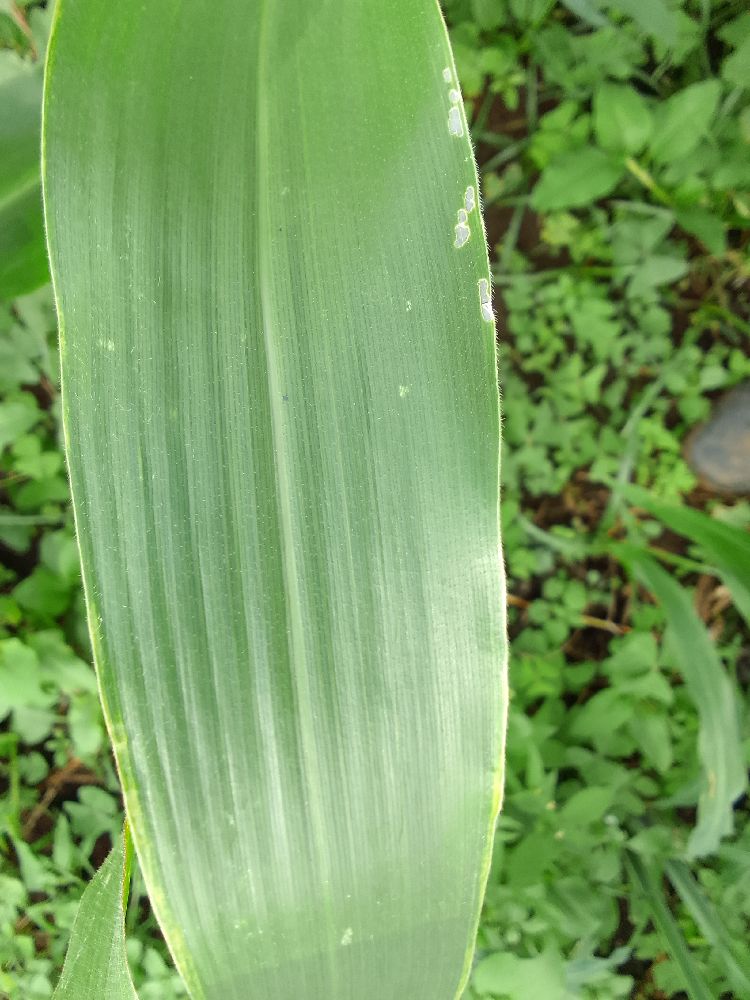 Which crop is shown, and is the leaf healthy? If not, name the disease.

maize, healthy
